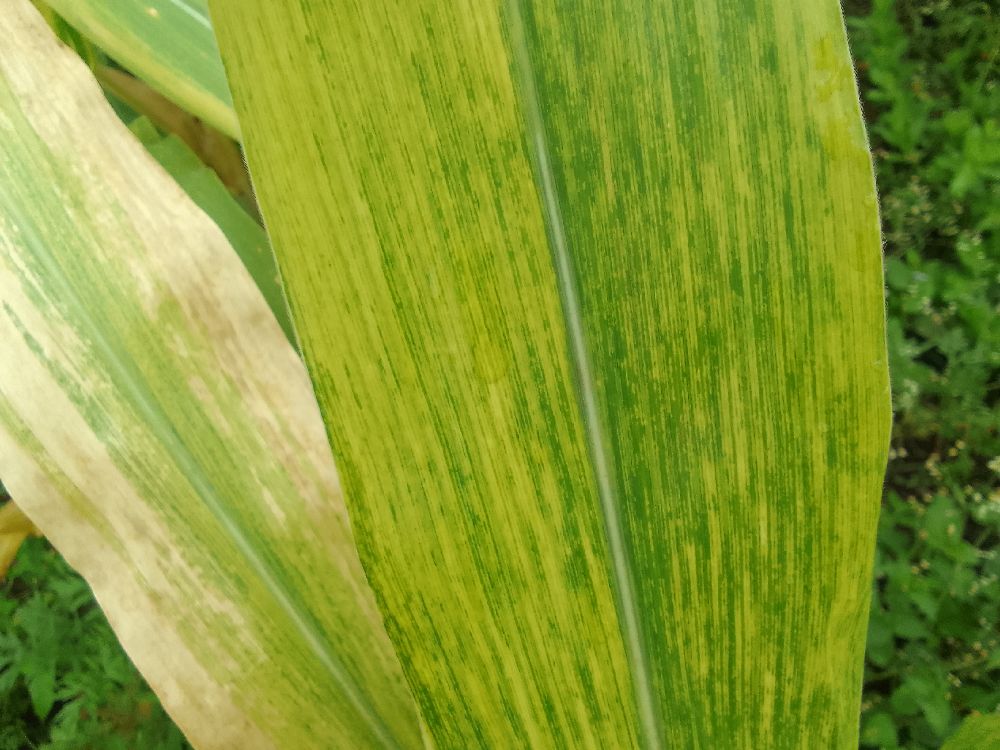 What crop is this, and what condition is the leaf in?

maize, maize lethal necrosis
